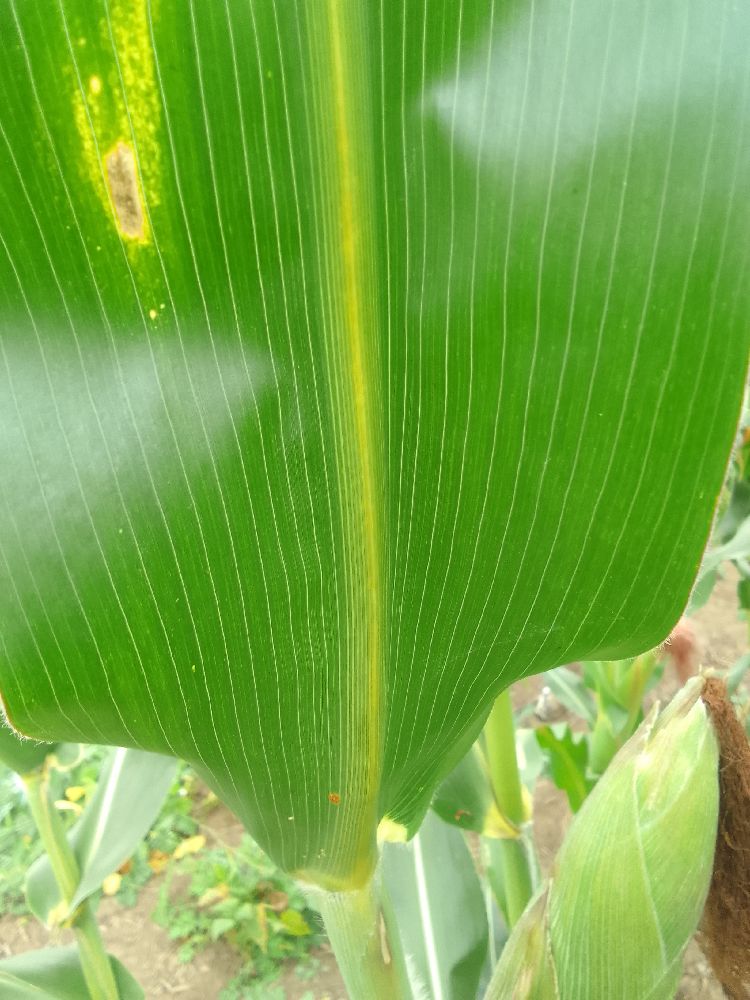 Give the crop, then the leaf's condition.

maize, healthy
